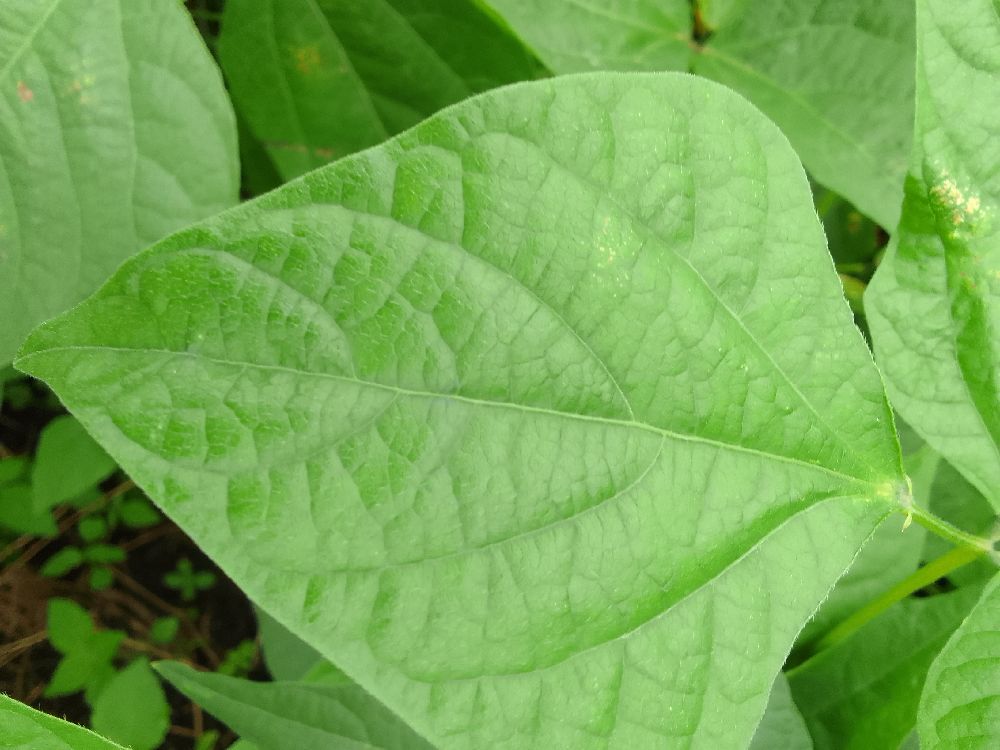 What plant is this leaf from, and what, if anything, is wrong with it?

common bean, healthy
